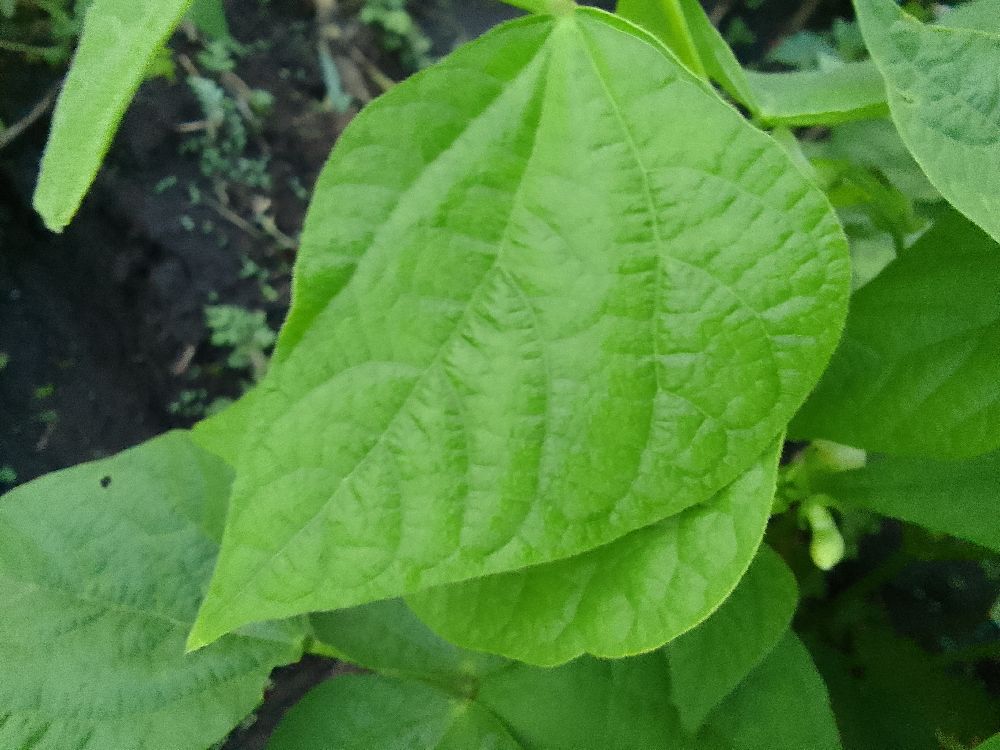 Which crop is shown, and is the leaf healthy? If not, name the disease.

common bean, healthy
